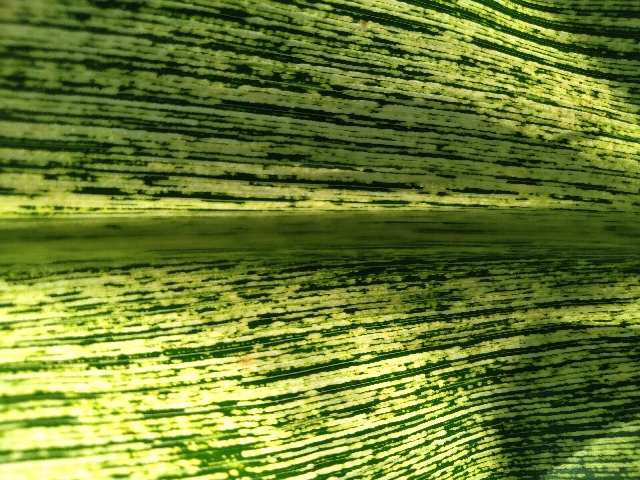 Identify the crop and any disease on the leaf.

maize, maize streak virus
